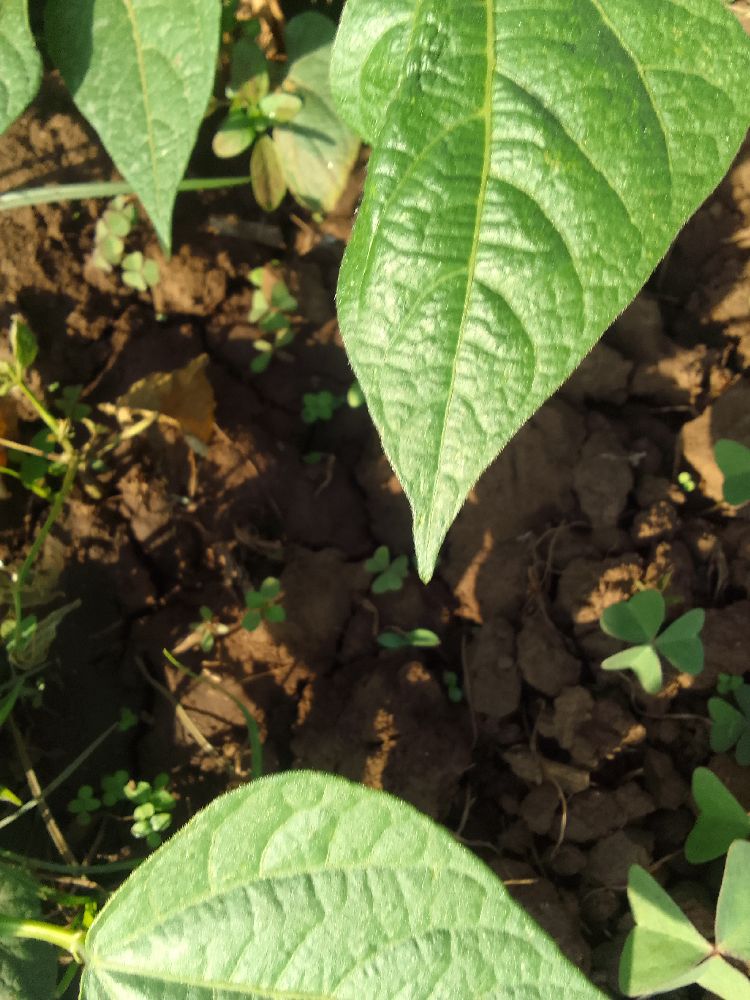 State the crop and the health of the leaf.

common bean, healthy
